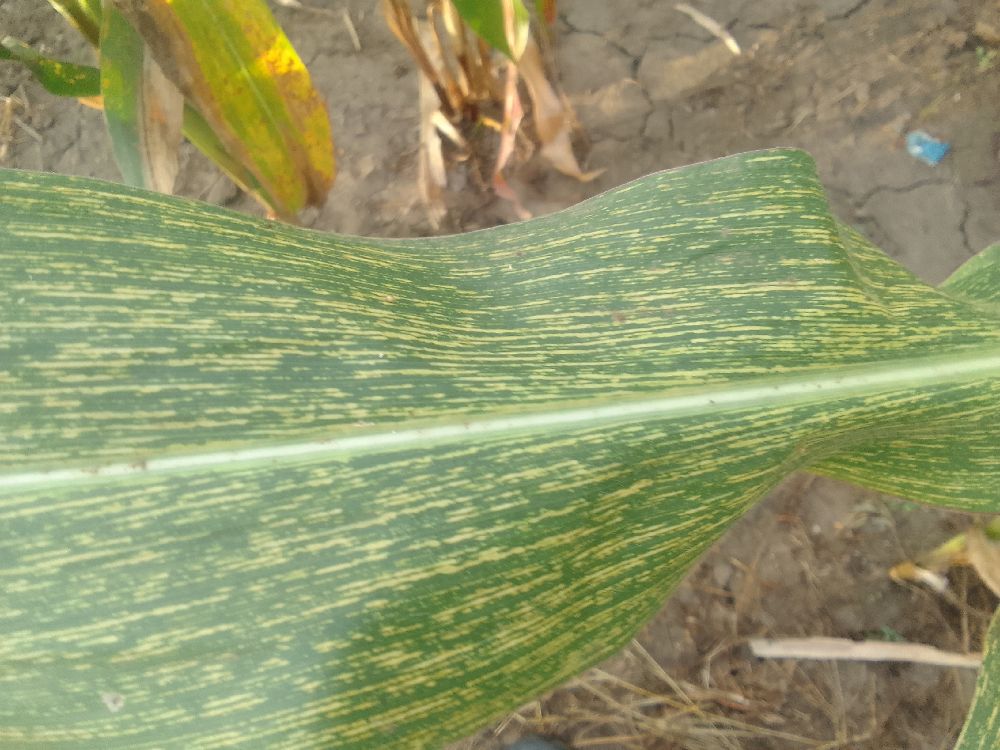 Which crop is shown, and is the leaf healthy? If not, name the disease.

maize, maize streak virus
